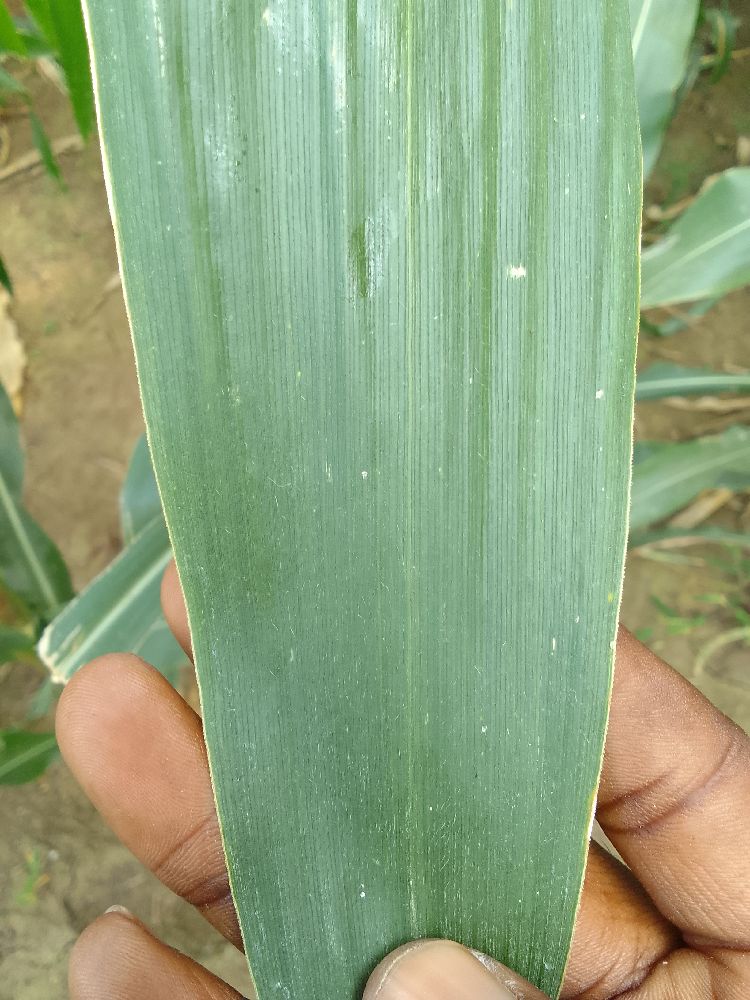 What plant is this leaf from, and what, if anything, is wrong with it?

maize, healthy
